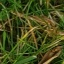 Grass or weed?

grass
